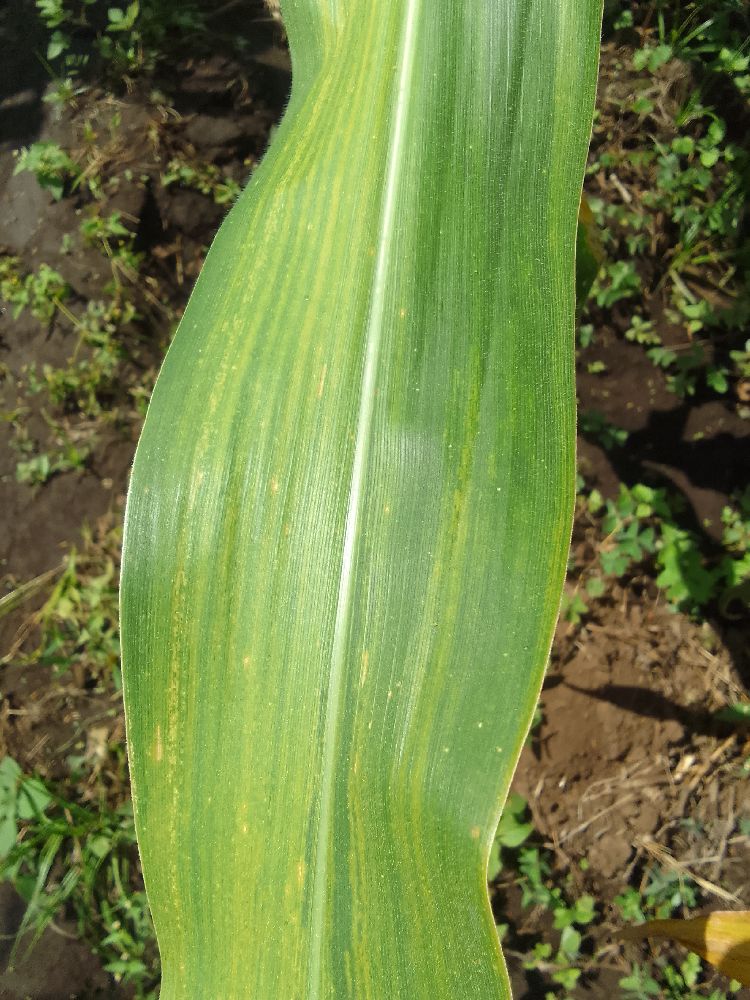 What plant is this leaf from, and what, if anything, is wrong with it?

maize, maize lethal necrosis
